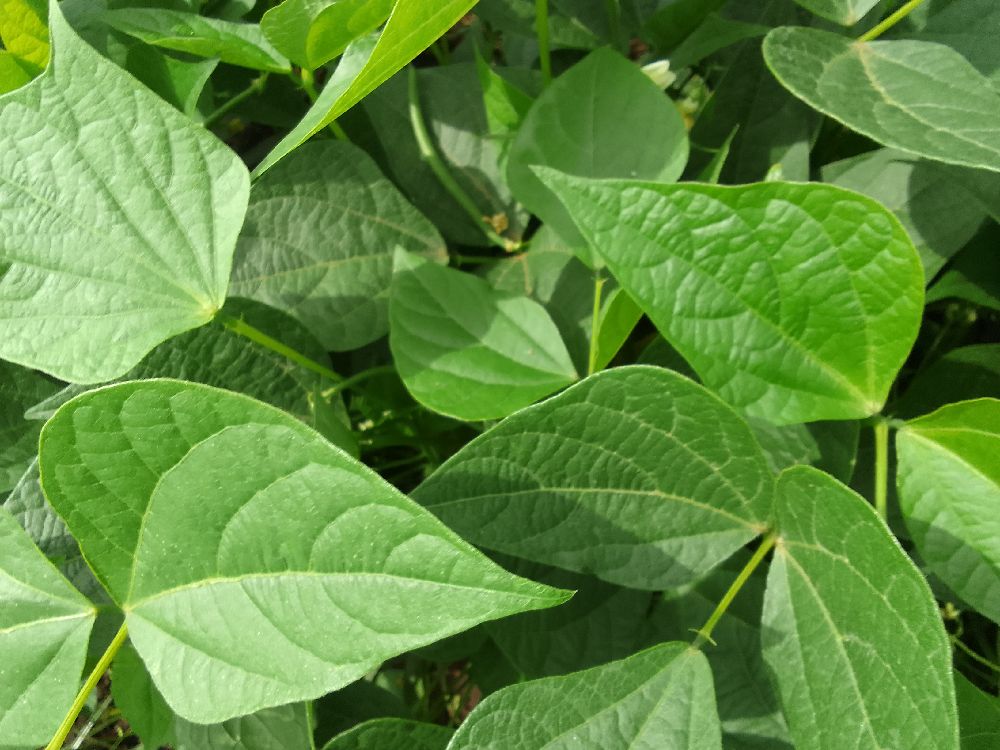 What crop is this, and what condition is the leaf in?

common bean, healthy
